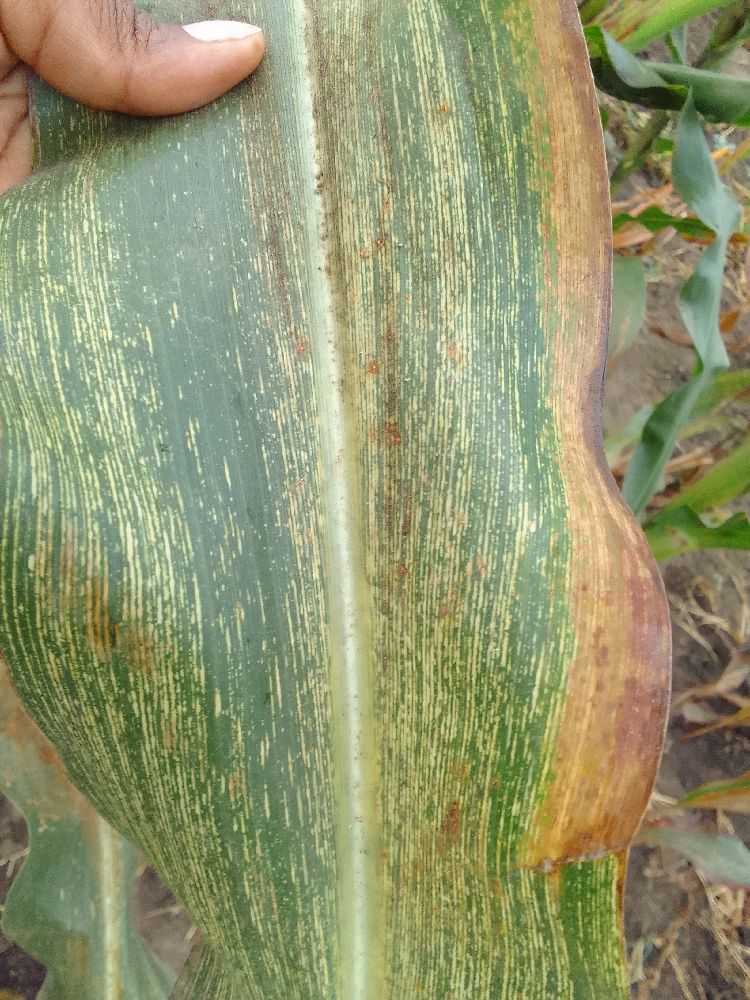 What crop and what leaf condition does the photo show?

maize, maize streak virus
